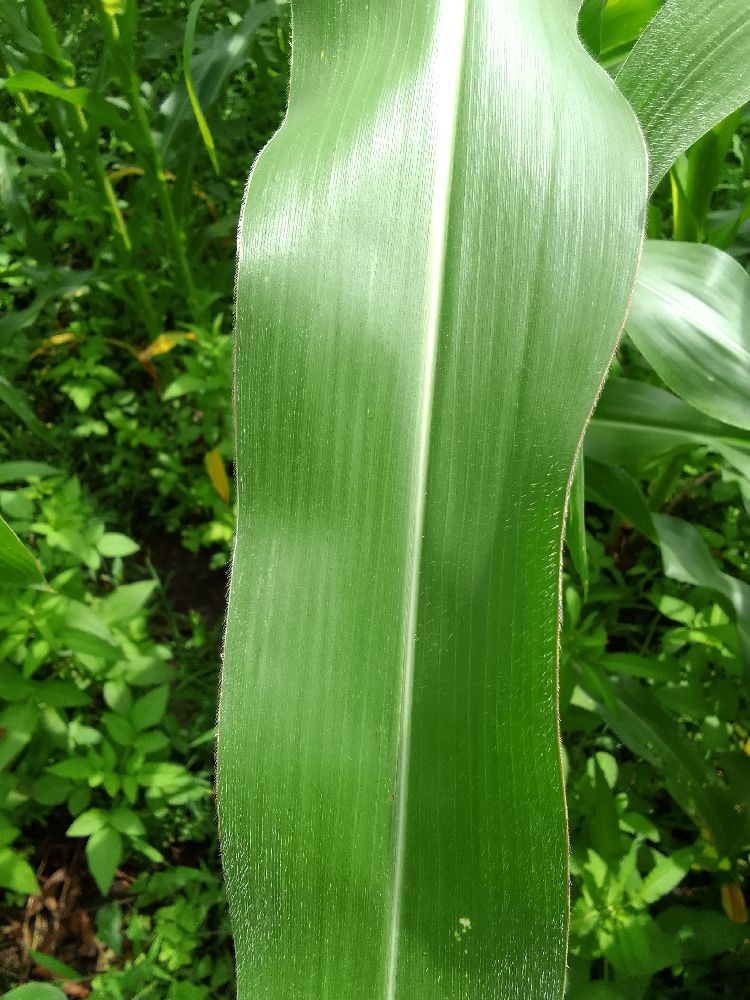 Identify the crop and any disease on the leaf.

maize, healthy
